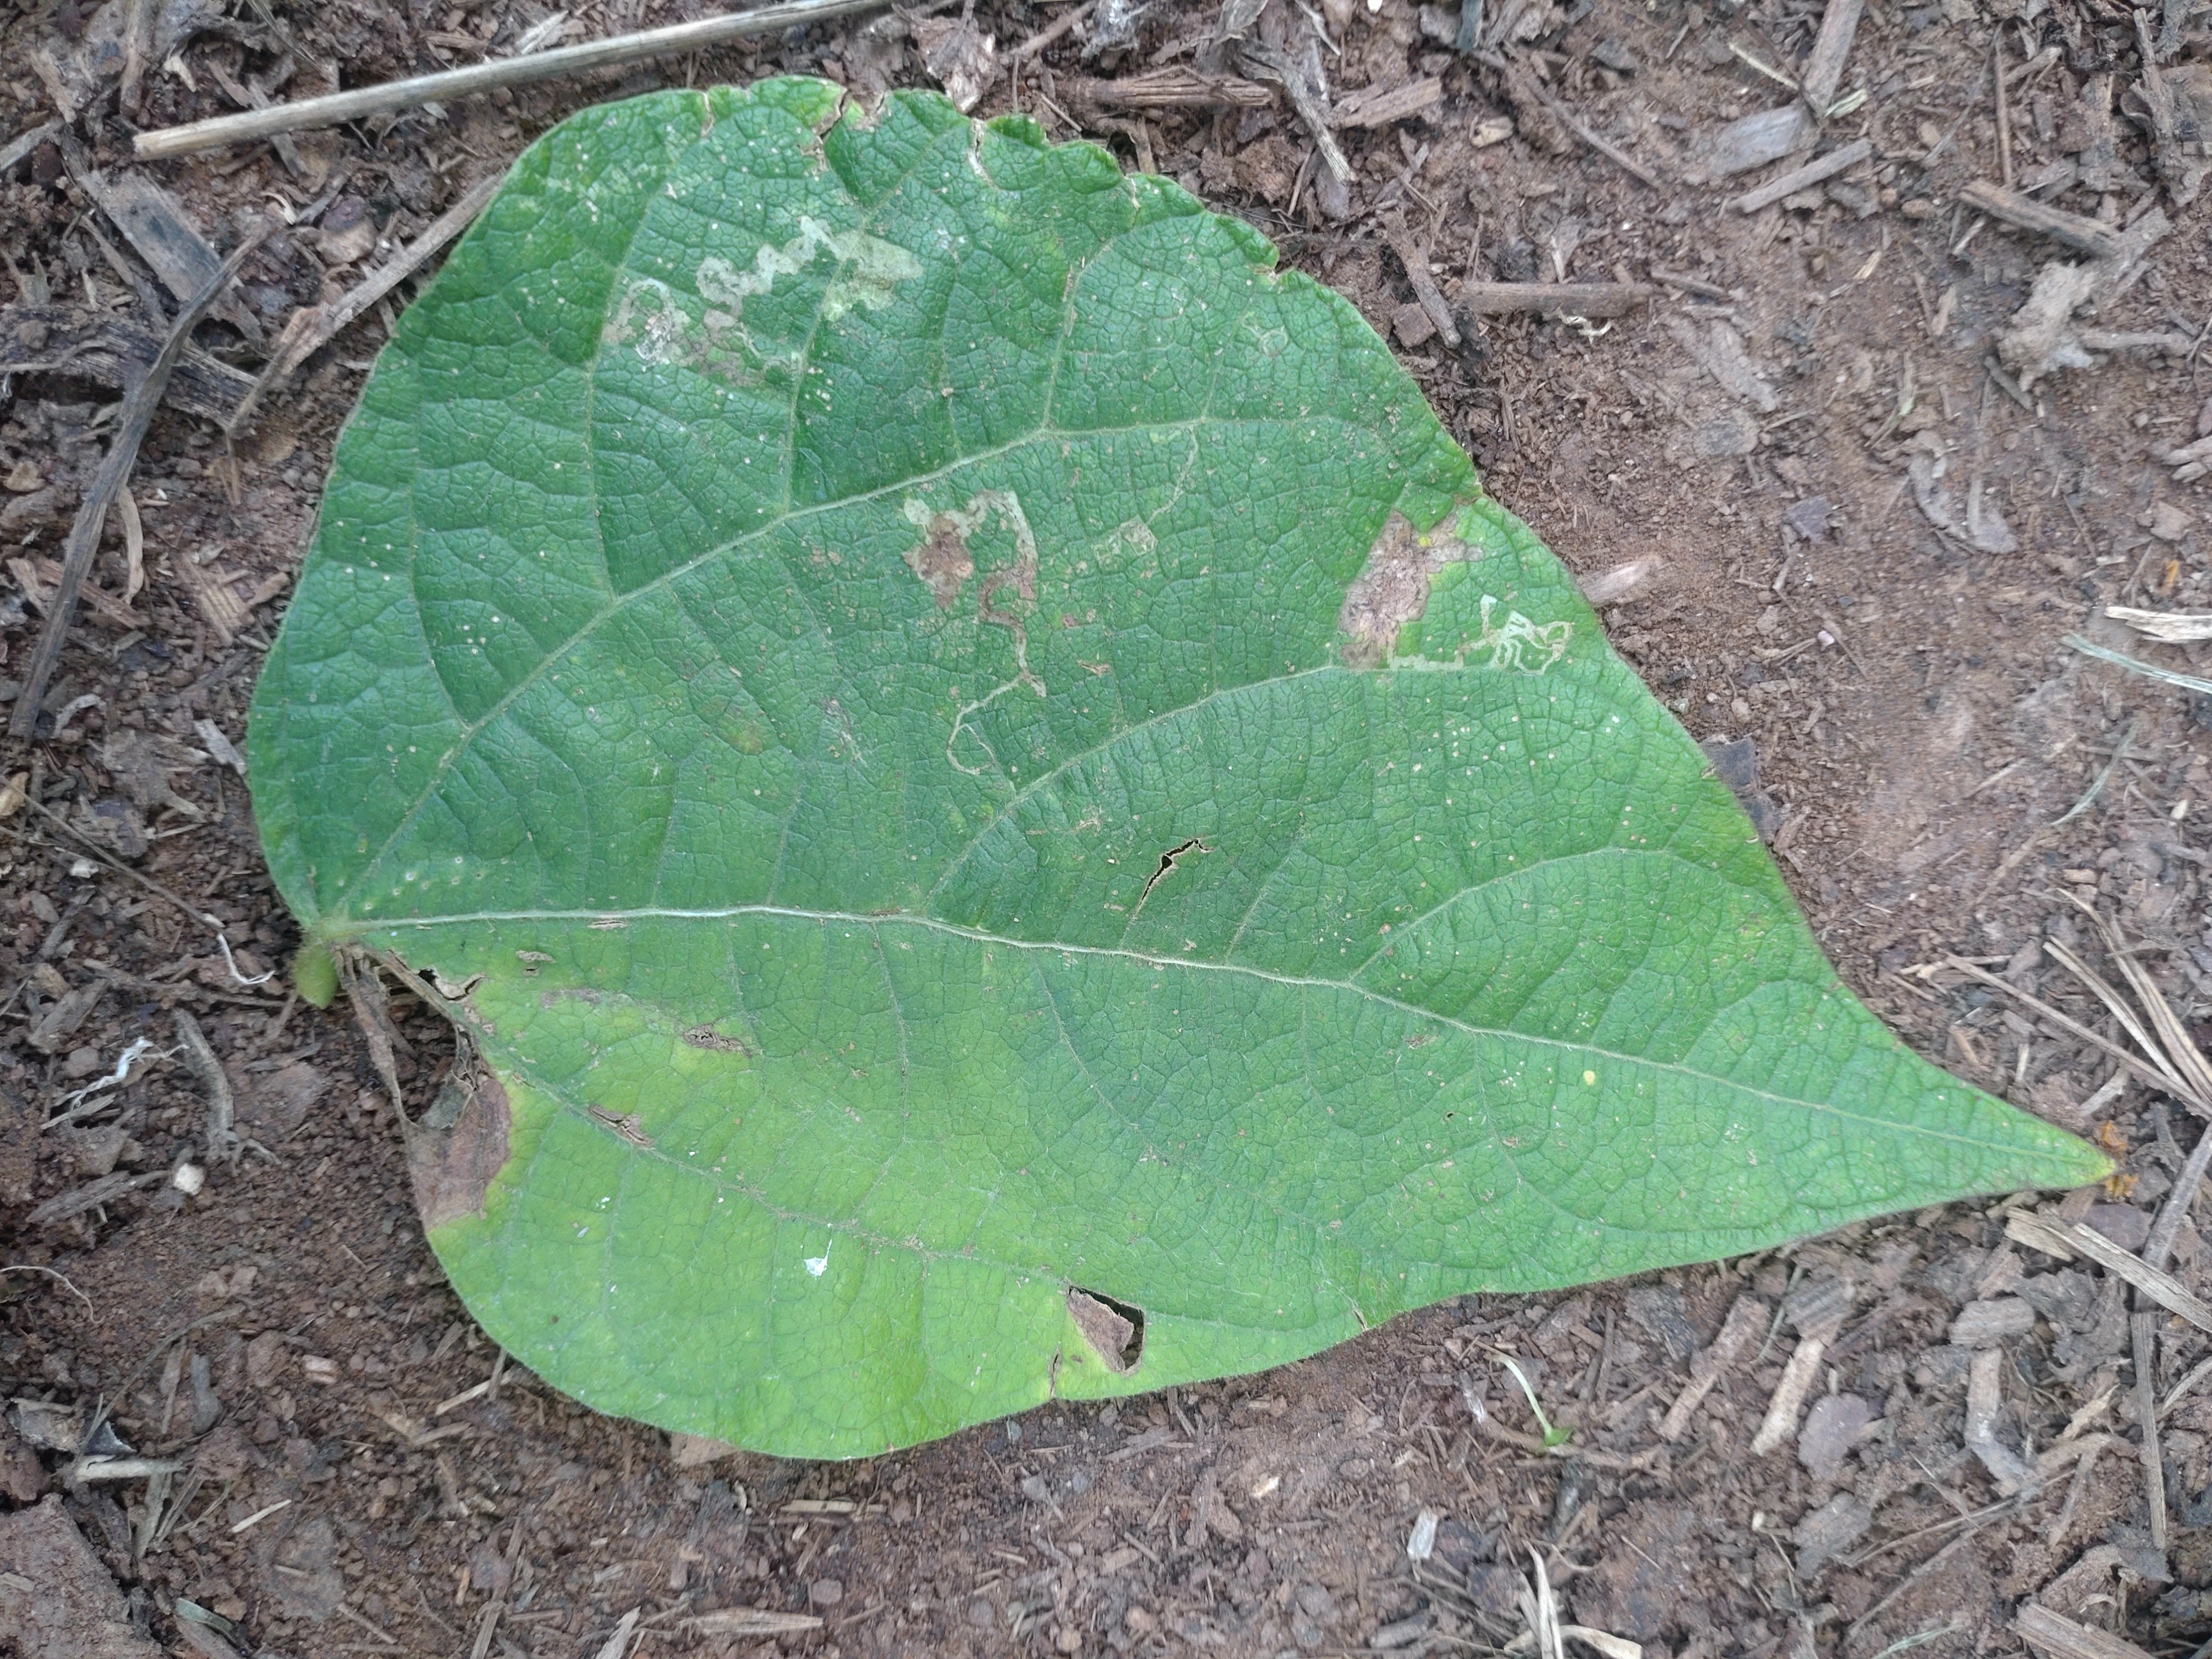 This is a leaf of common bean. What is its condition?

anthracnose
